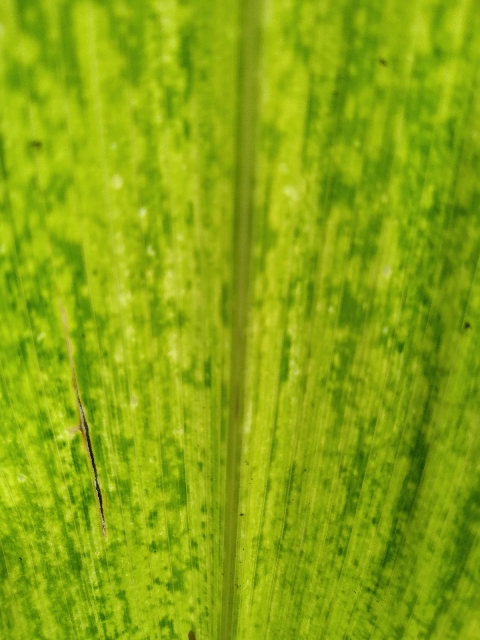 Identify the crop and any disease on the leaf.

maize, maize lethal necrosis
